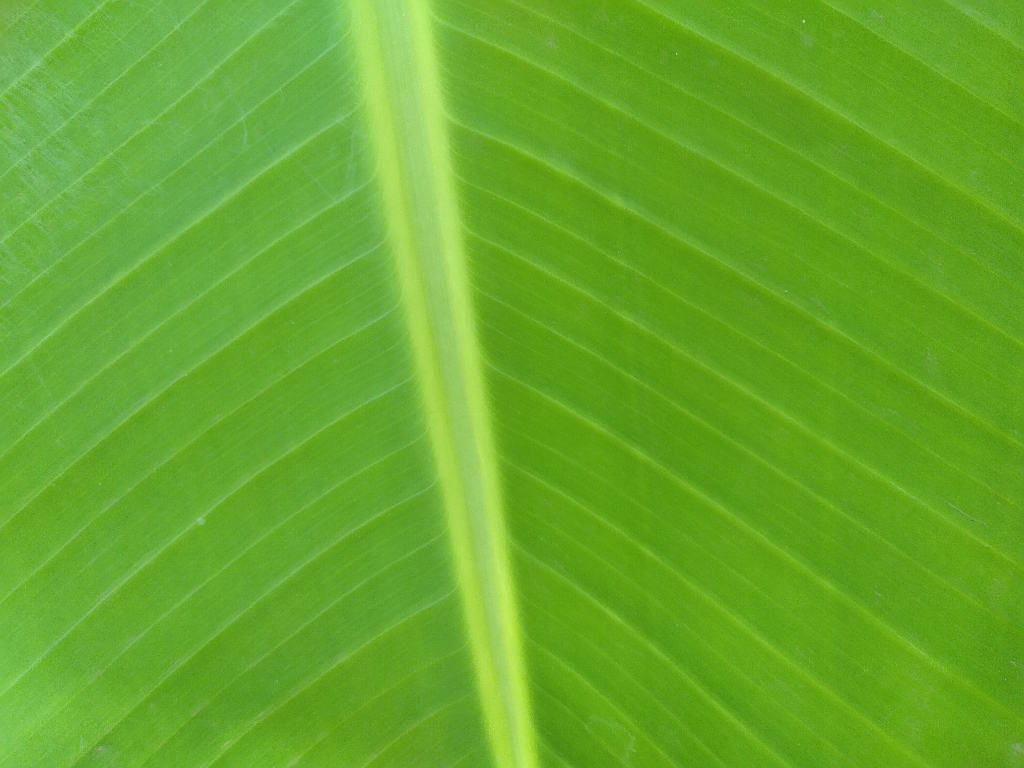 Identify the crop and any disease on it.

banana, healthy
